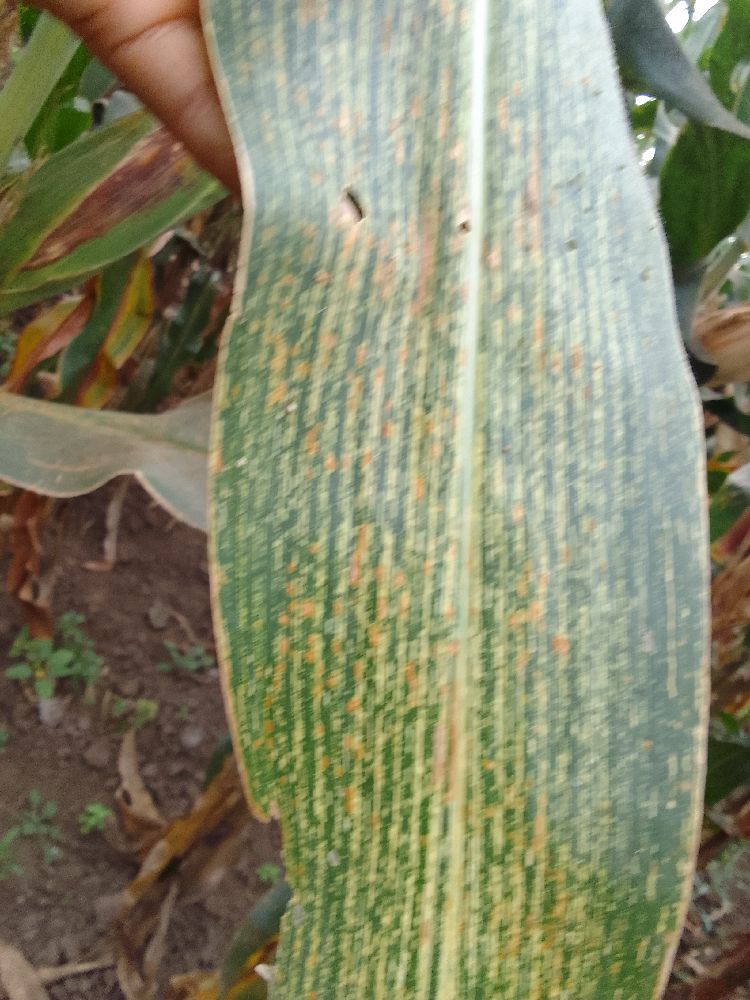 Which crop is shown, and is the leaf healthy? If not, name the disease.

maize, maize streak virus
